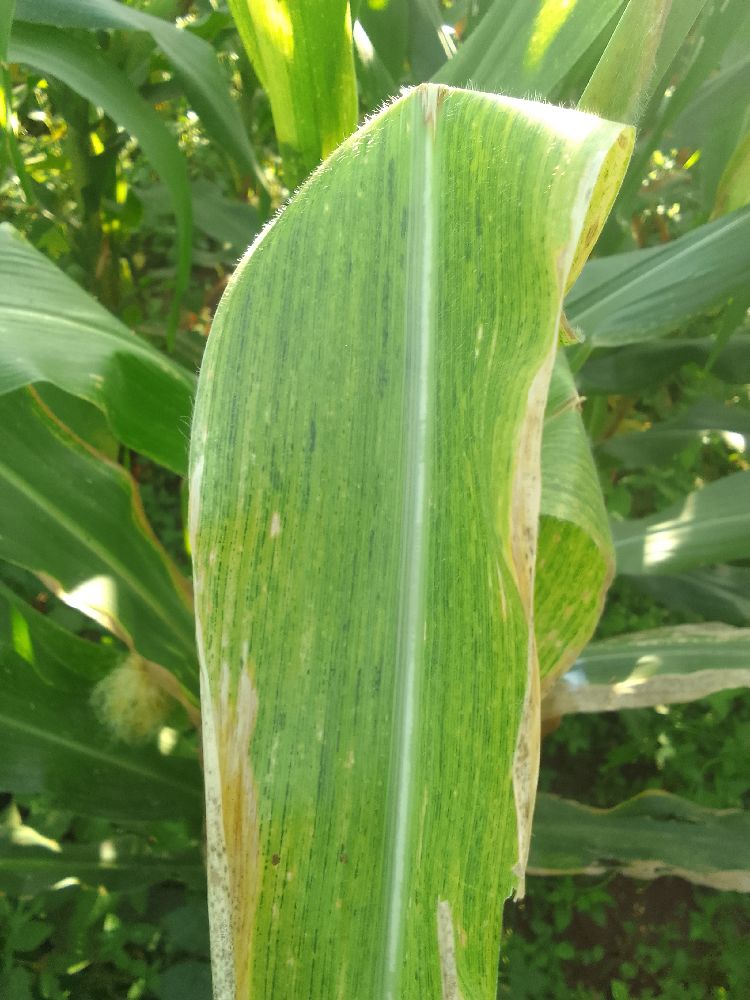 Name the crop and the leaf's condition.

maize, maize lethal necrosis
